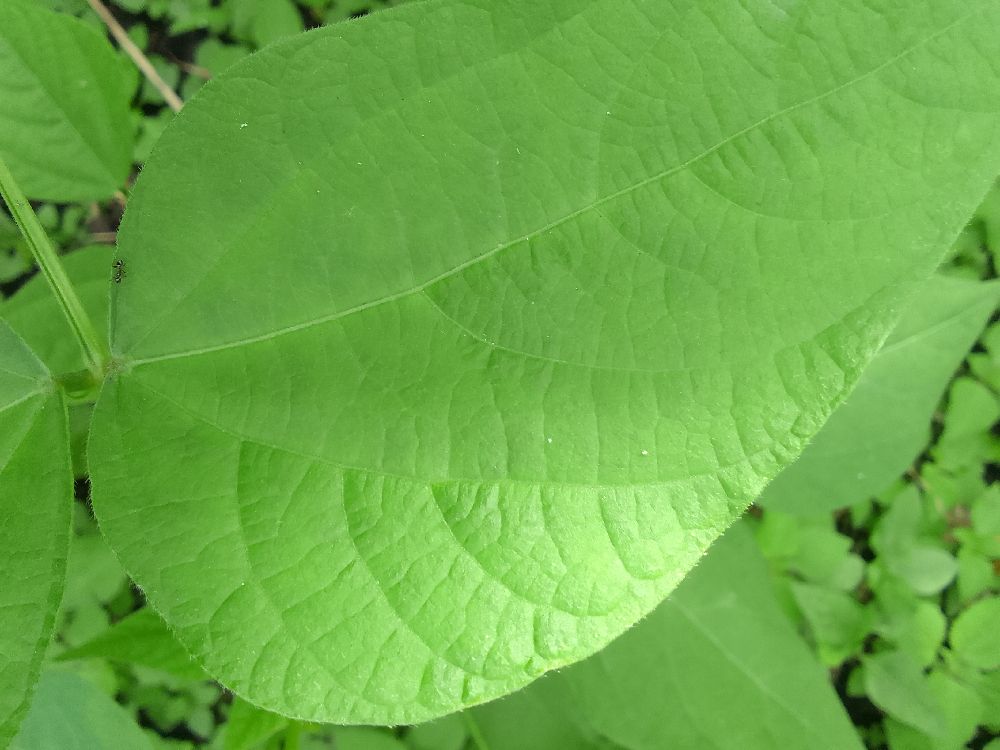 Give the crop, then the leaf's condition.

common bean, healthy
